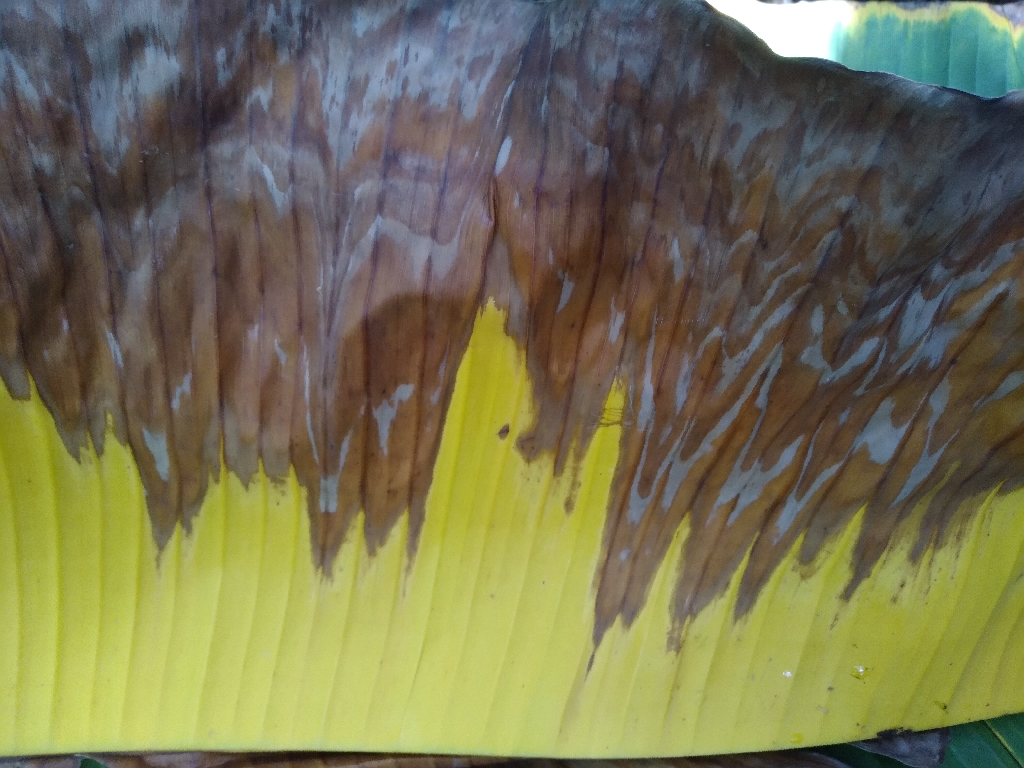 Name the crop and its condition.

banana, fusarium wilt race 1
